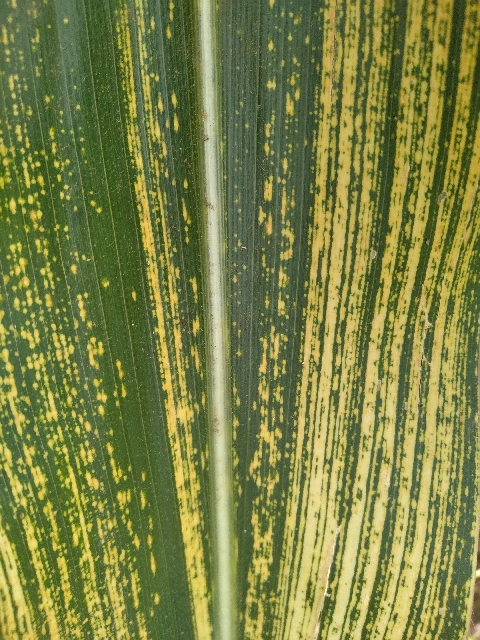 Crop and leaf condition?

maize, maize streak virus
